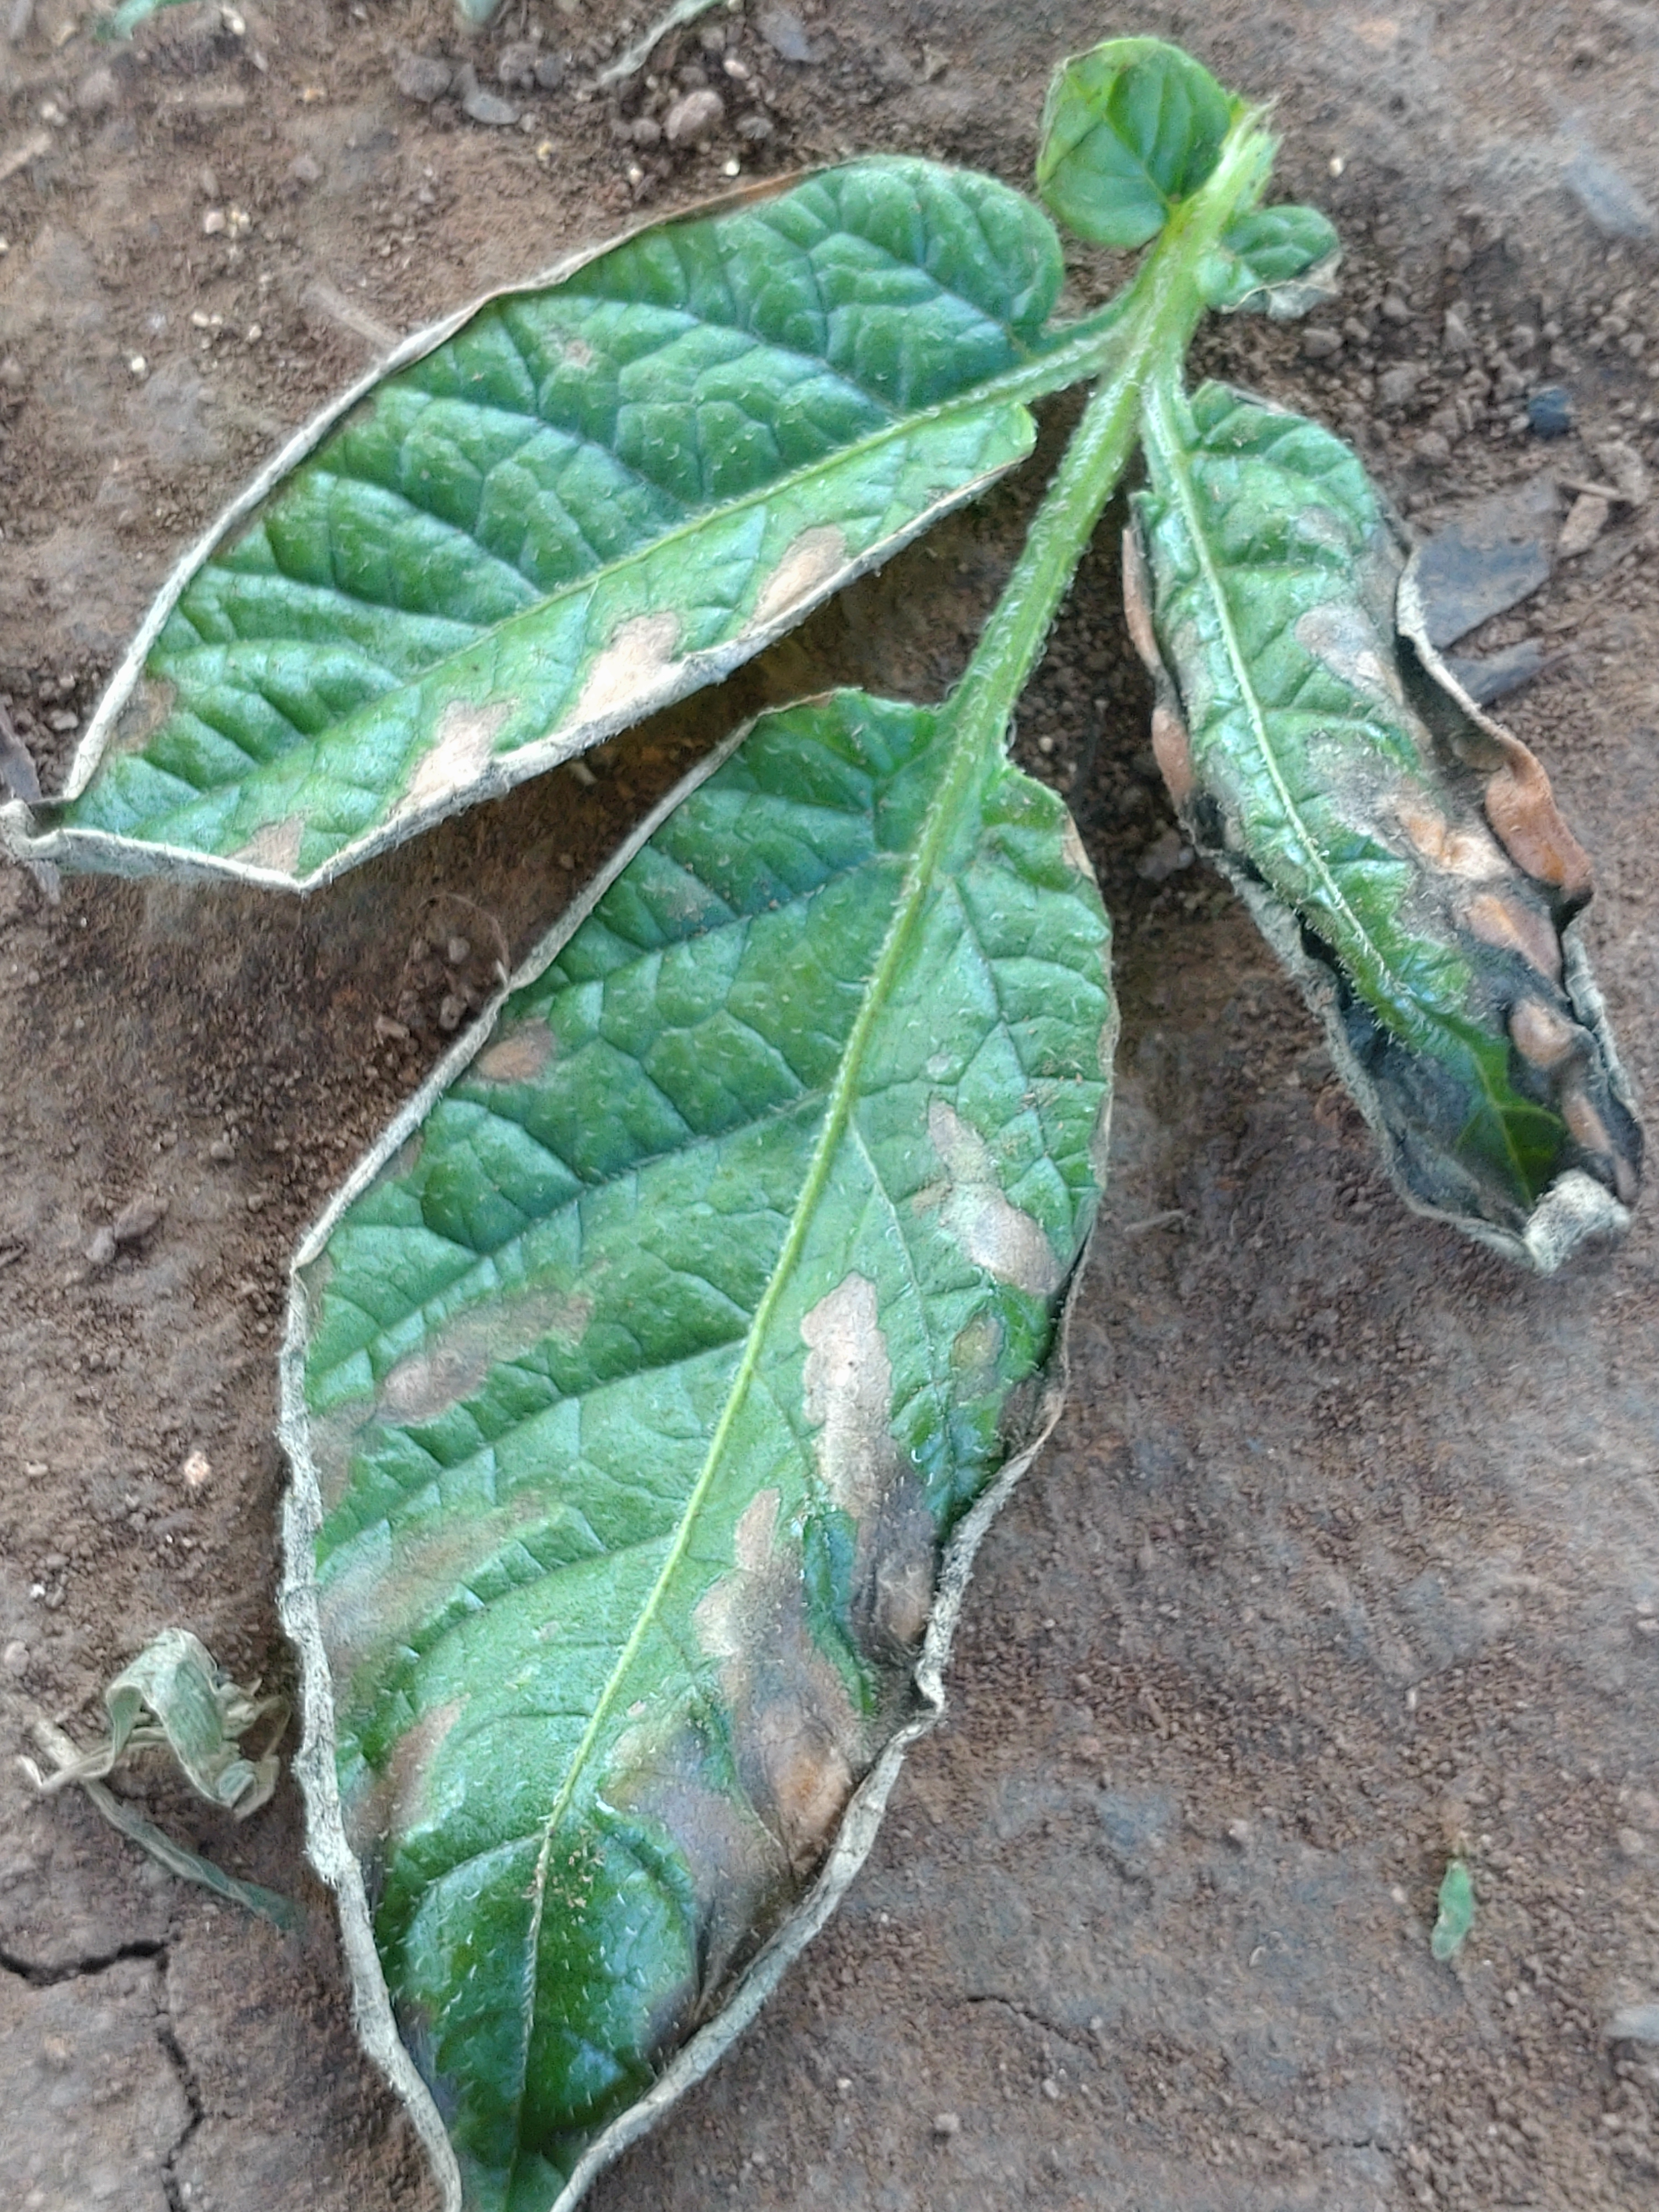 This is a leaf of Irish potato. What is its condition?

early blight
